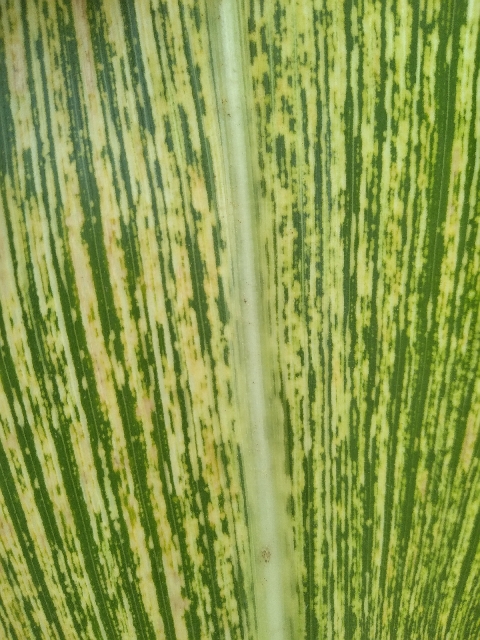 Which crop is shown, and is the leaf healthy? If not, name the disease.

maize, maize streak virus
